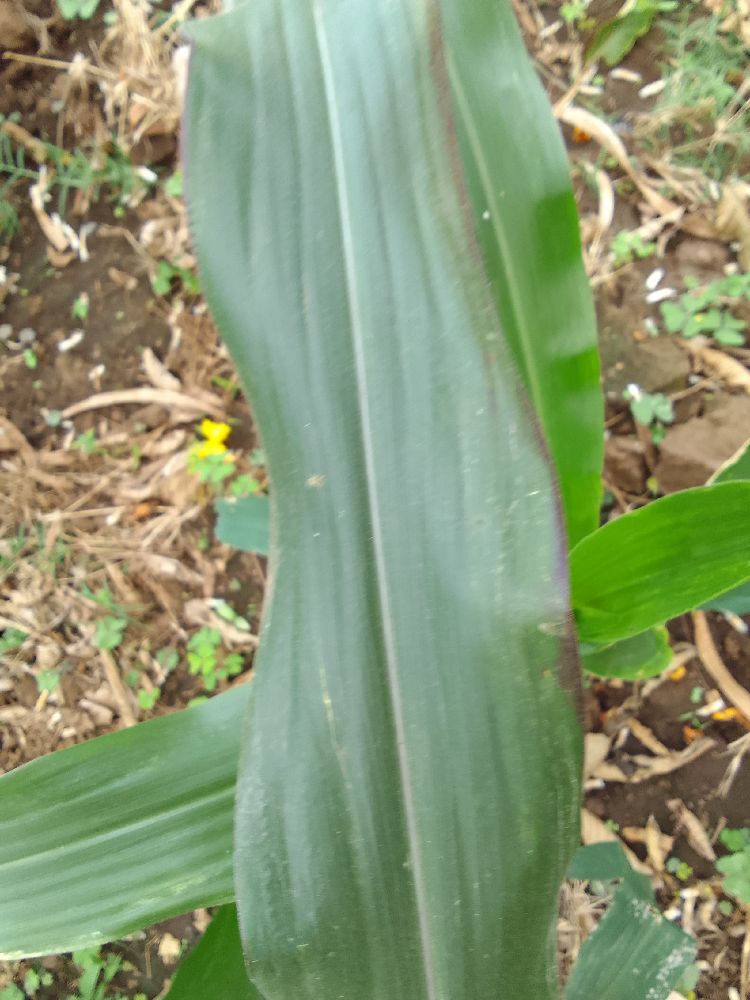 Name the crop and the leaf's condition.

maize, healthy
